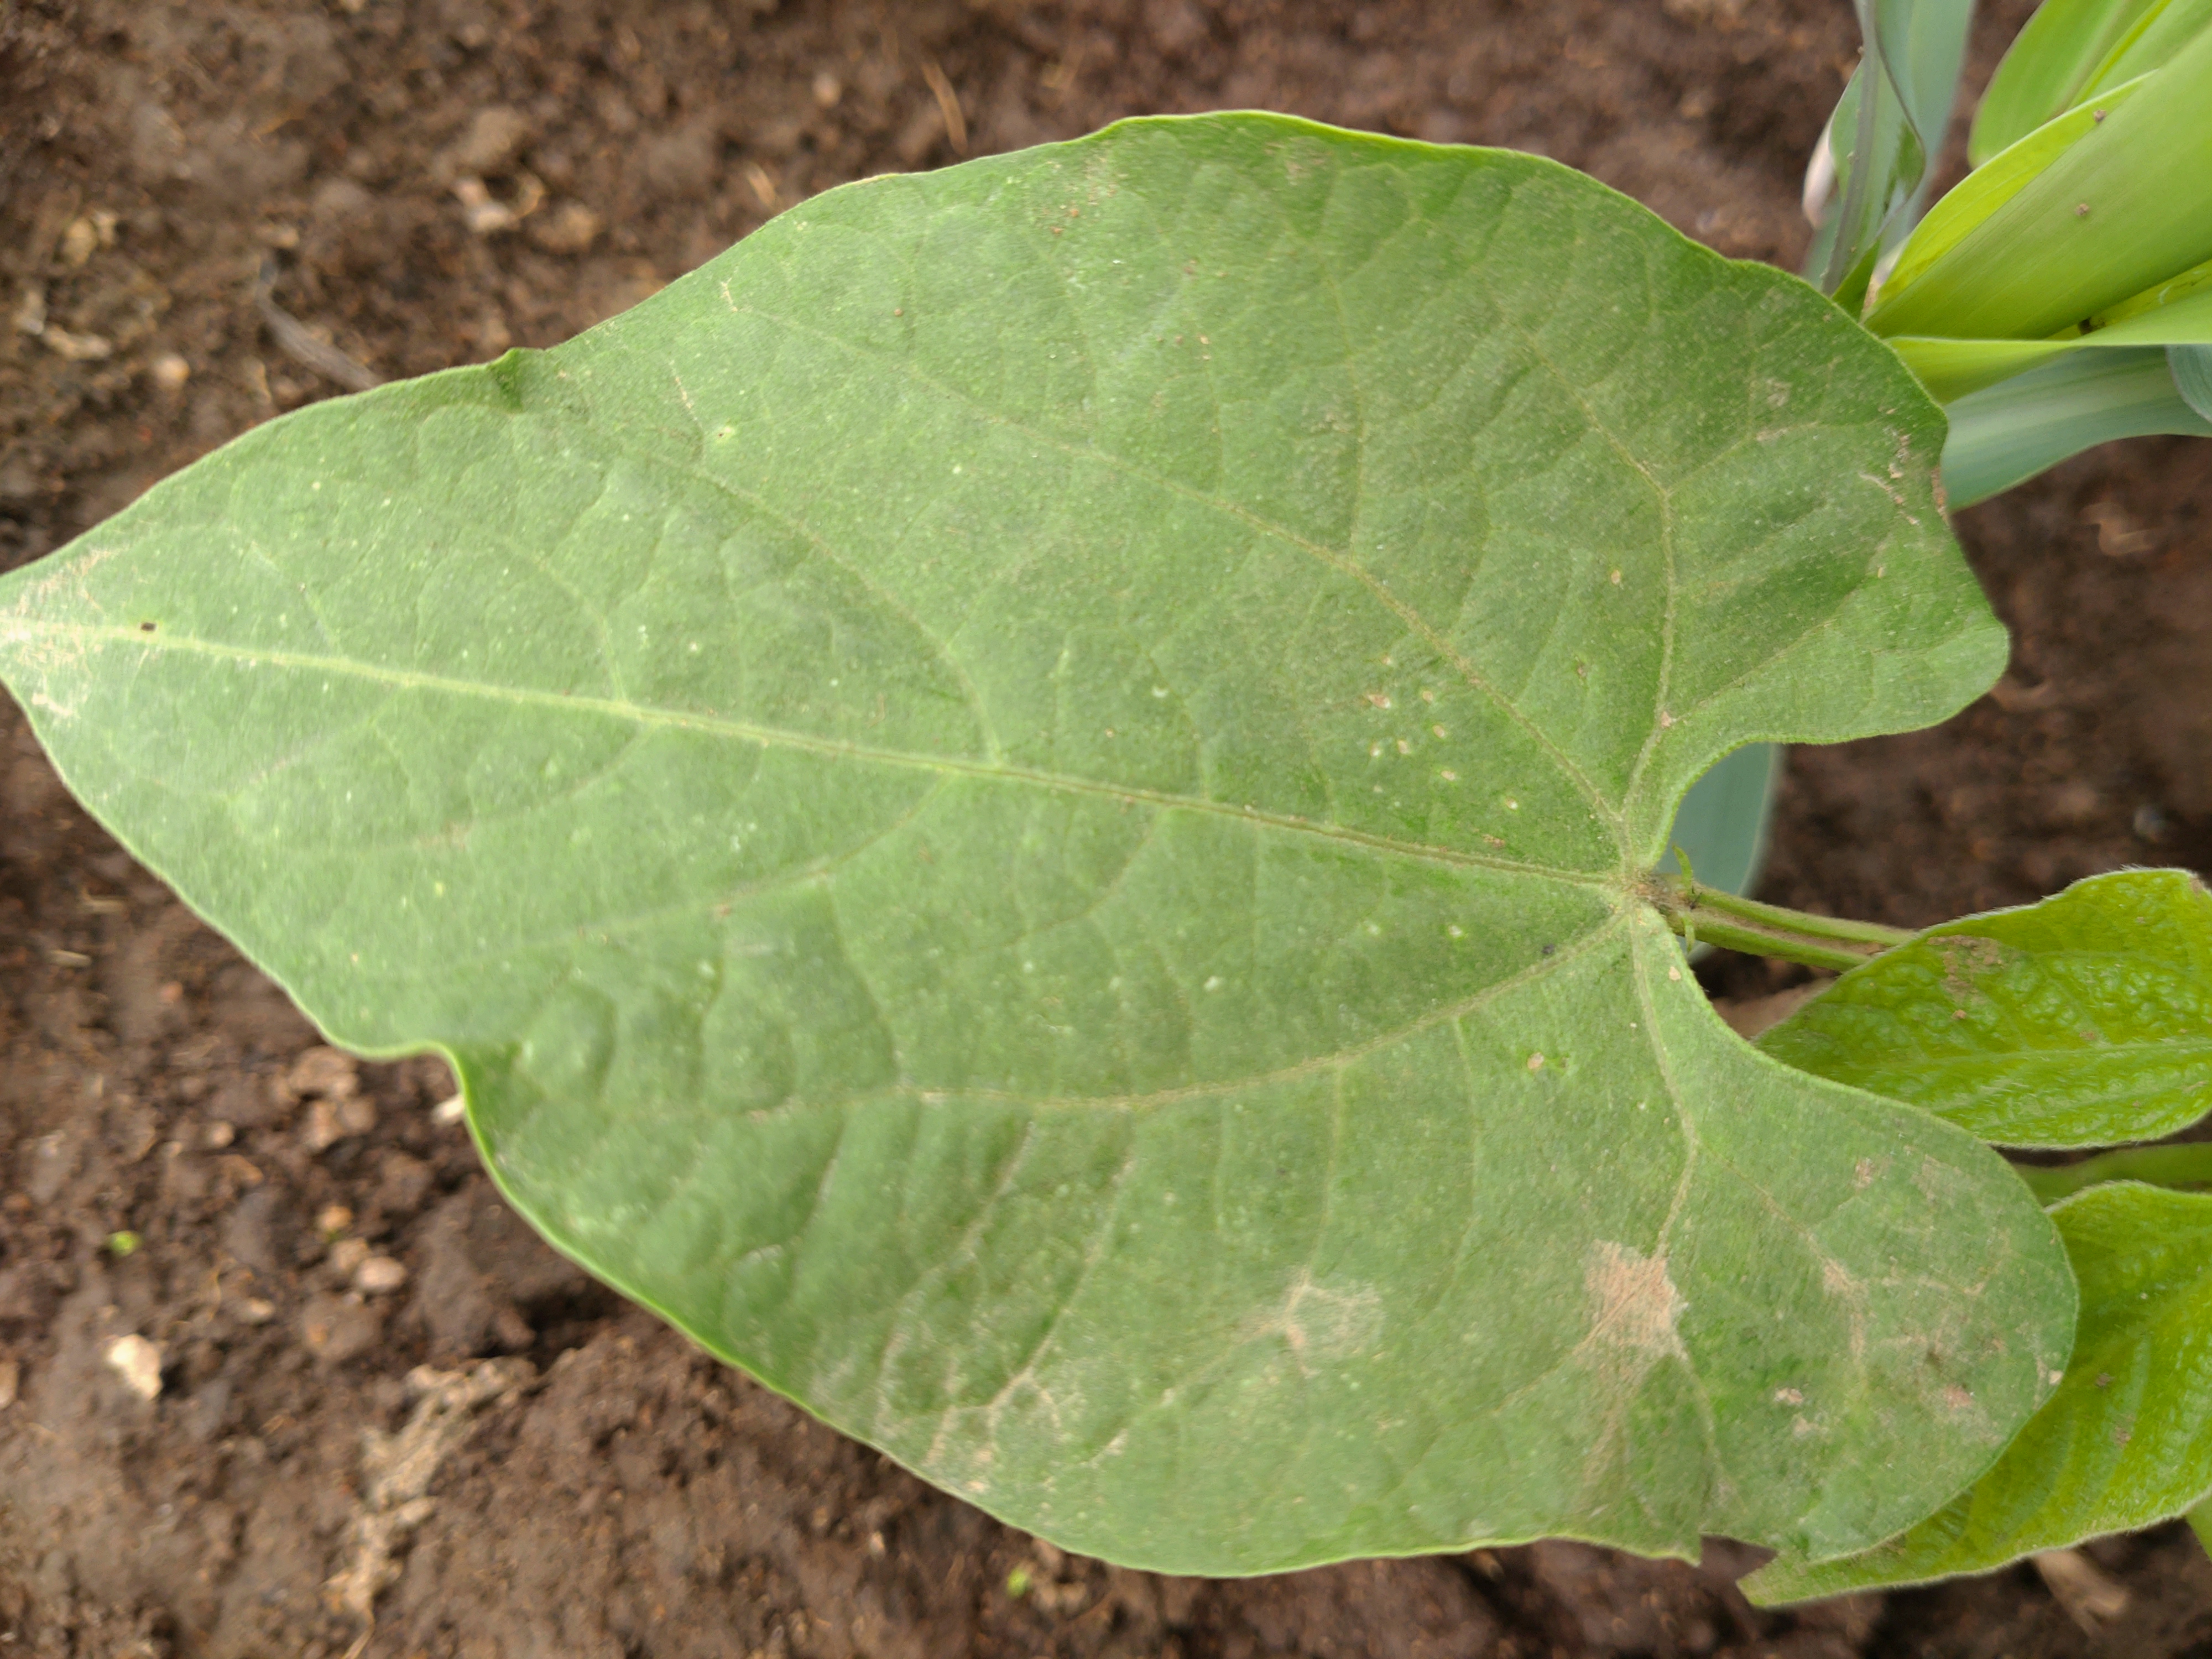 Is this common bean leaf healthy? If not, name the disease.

healthy
